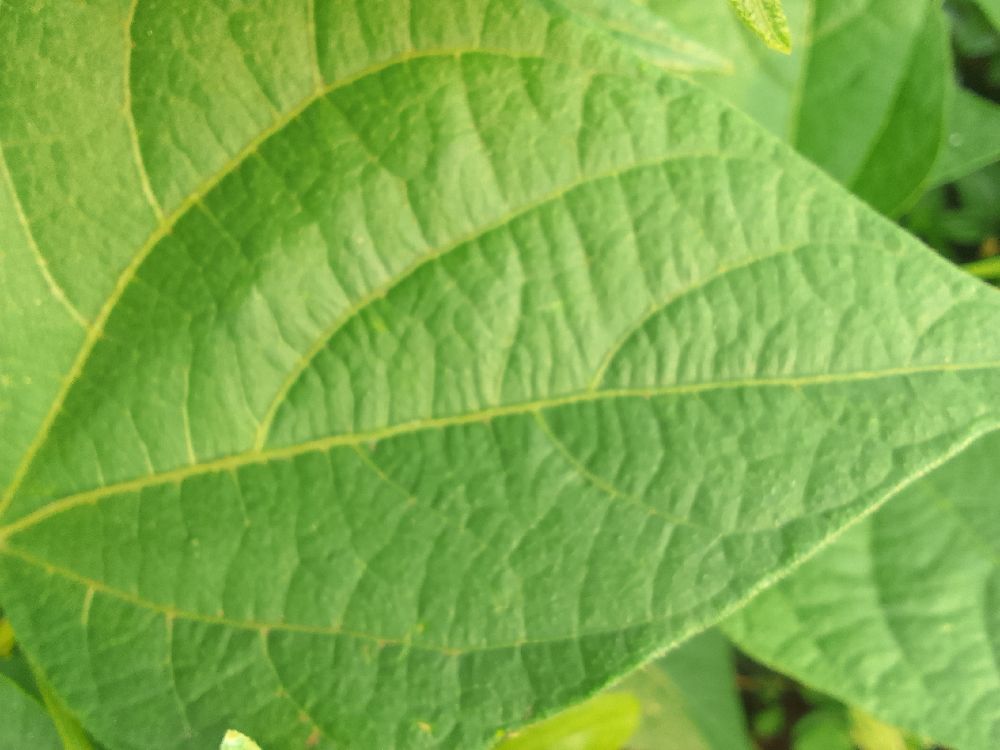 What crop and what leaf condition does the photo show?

common bean, healthy
